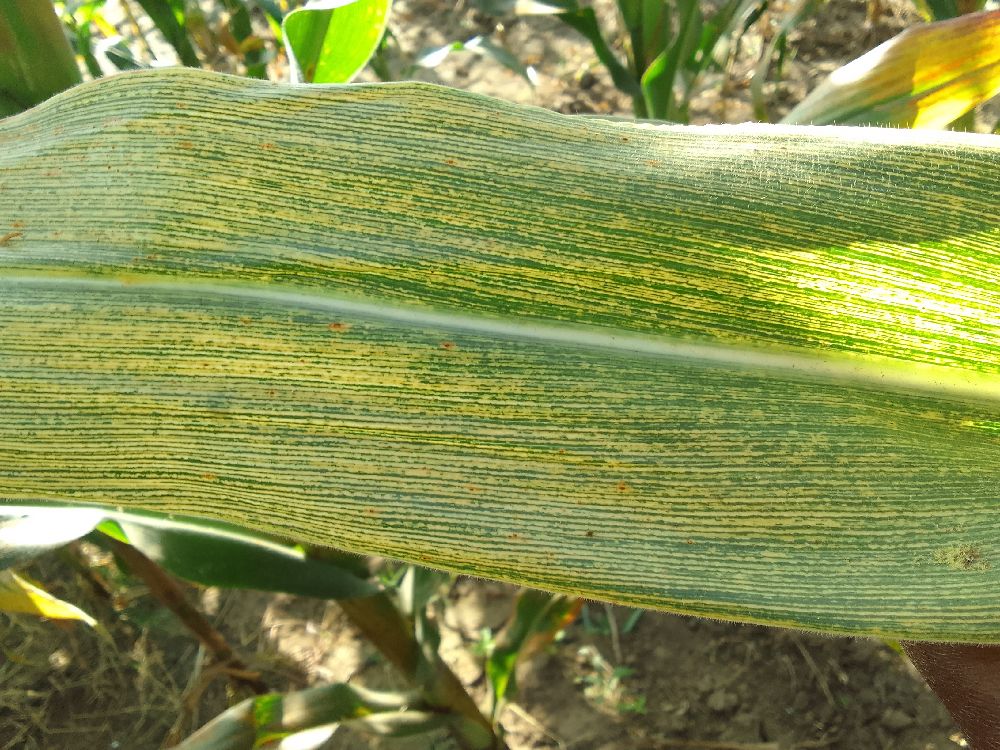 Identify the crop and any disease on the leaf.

maize, maize streak virus
